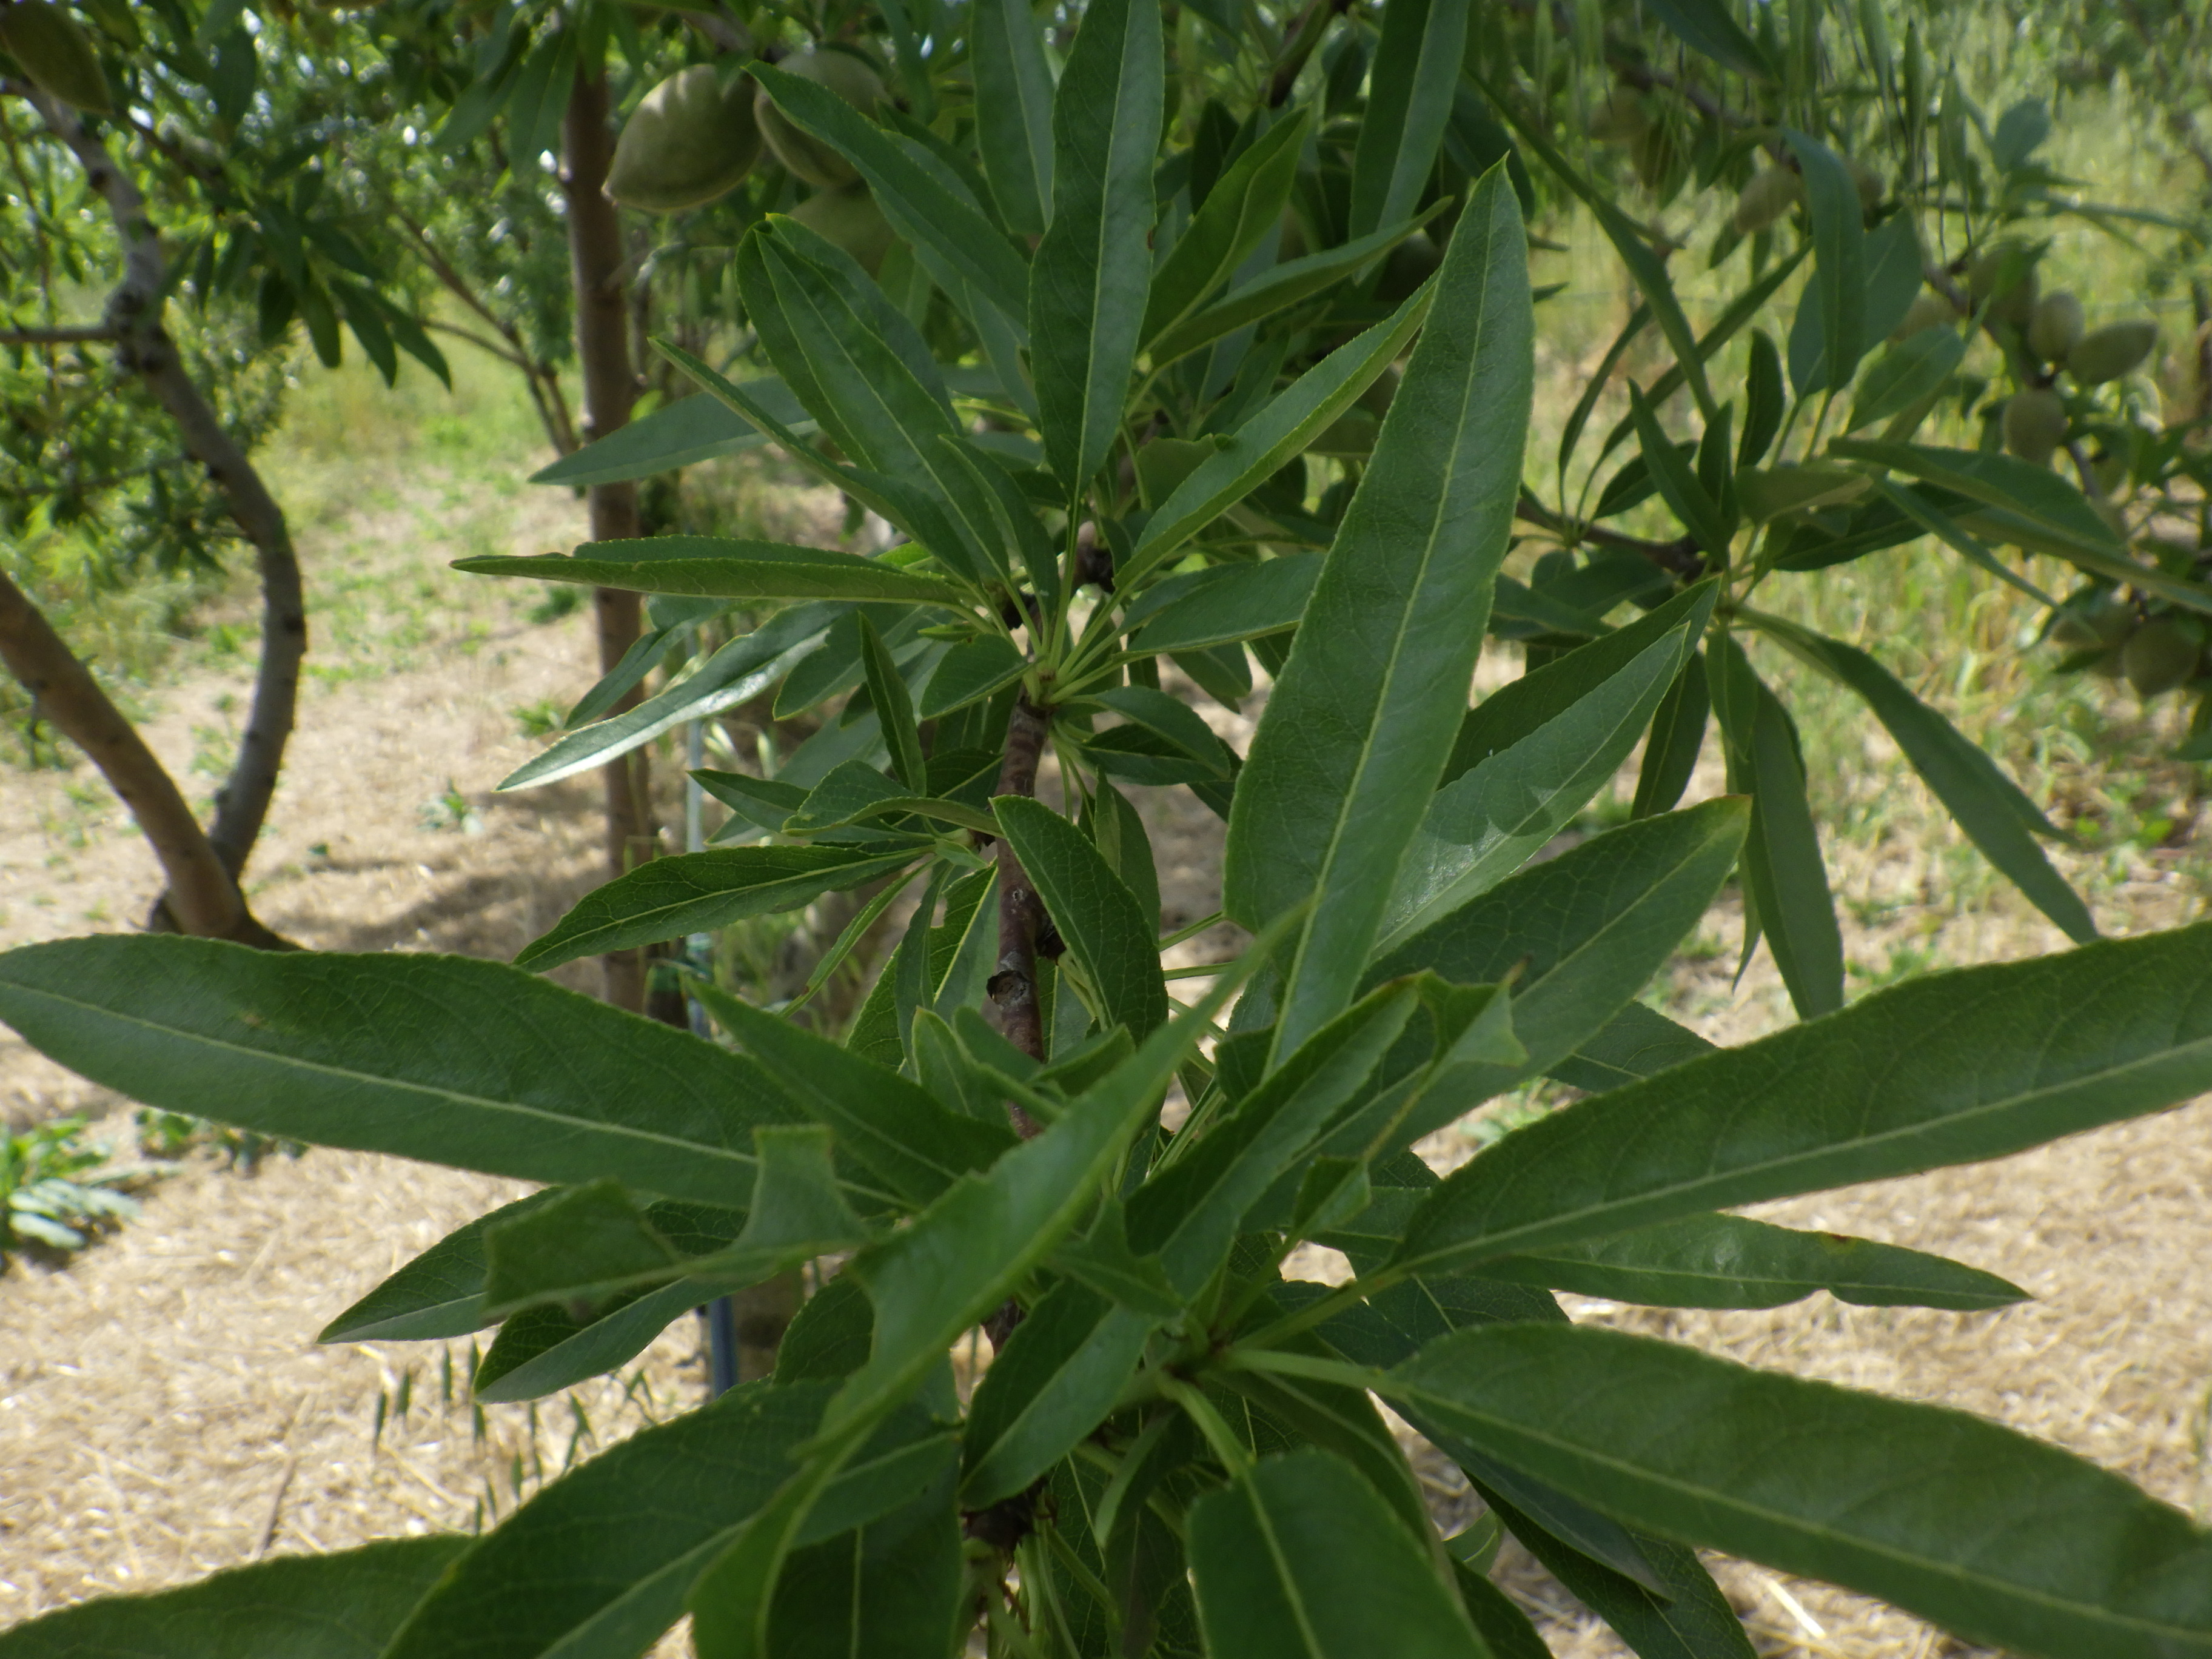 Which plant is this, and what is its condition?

almond, phytophagous
